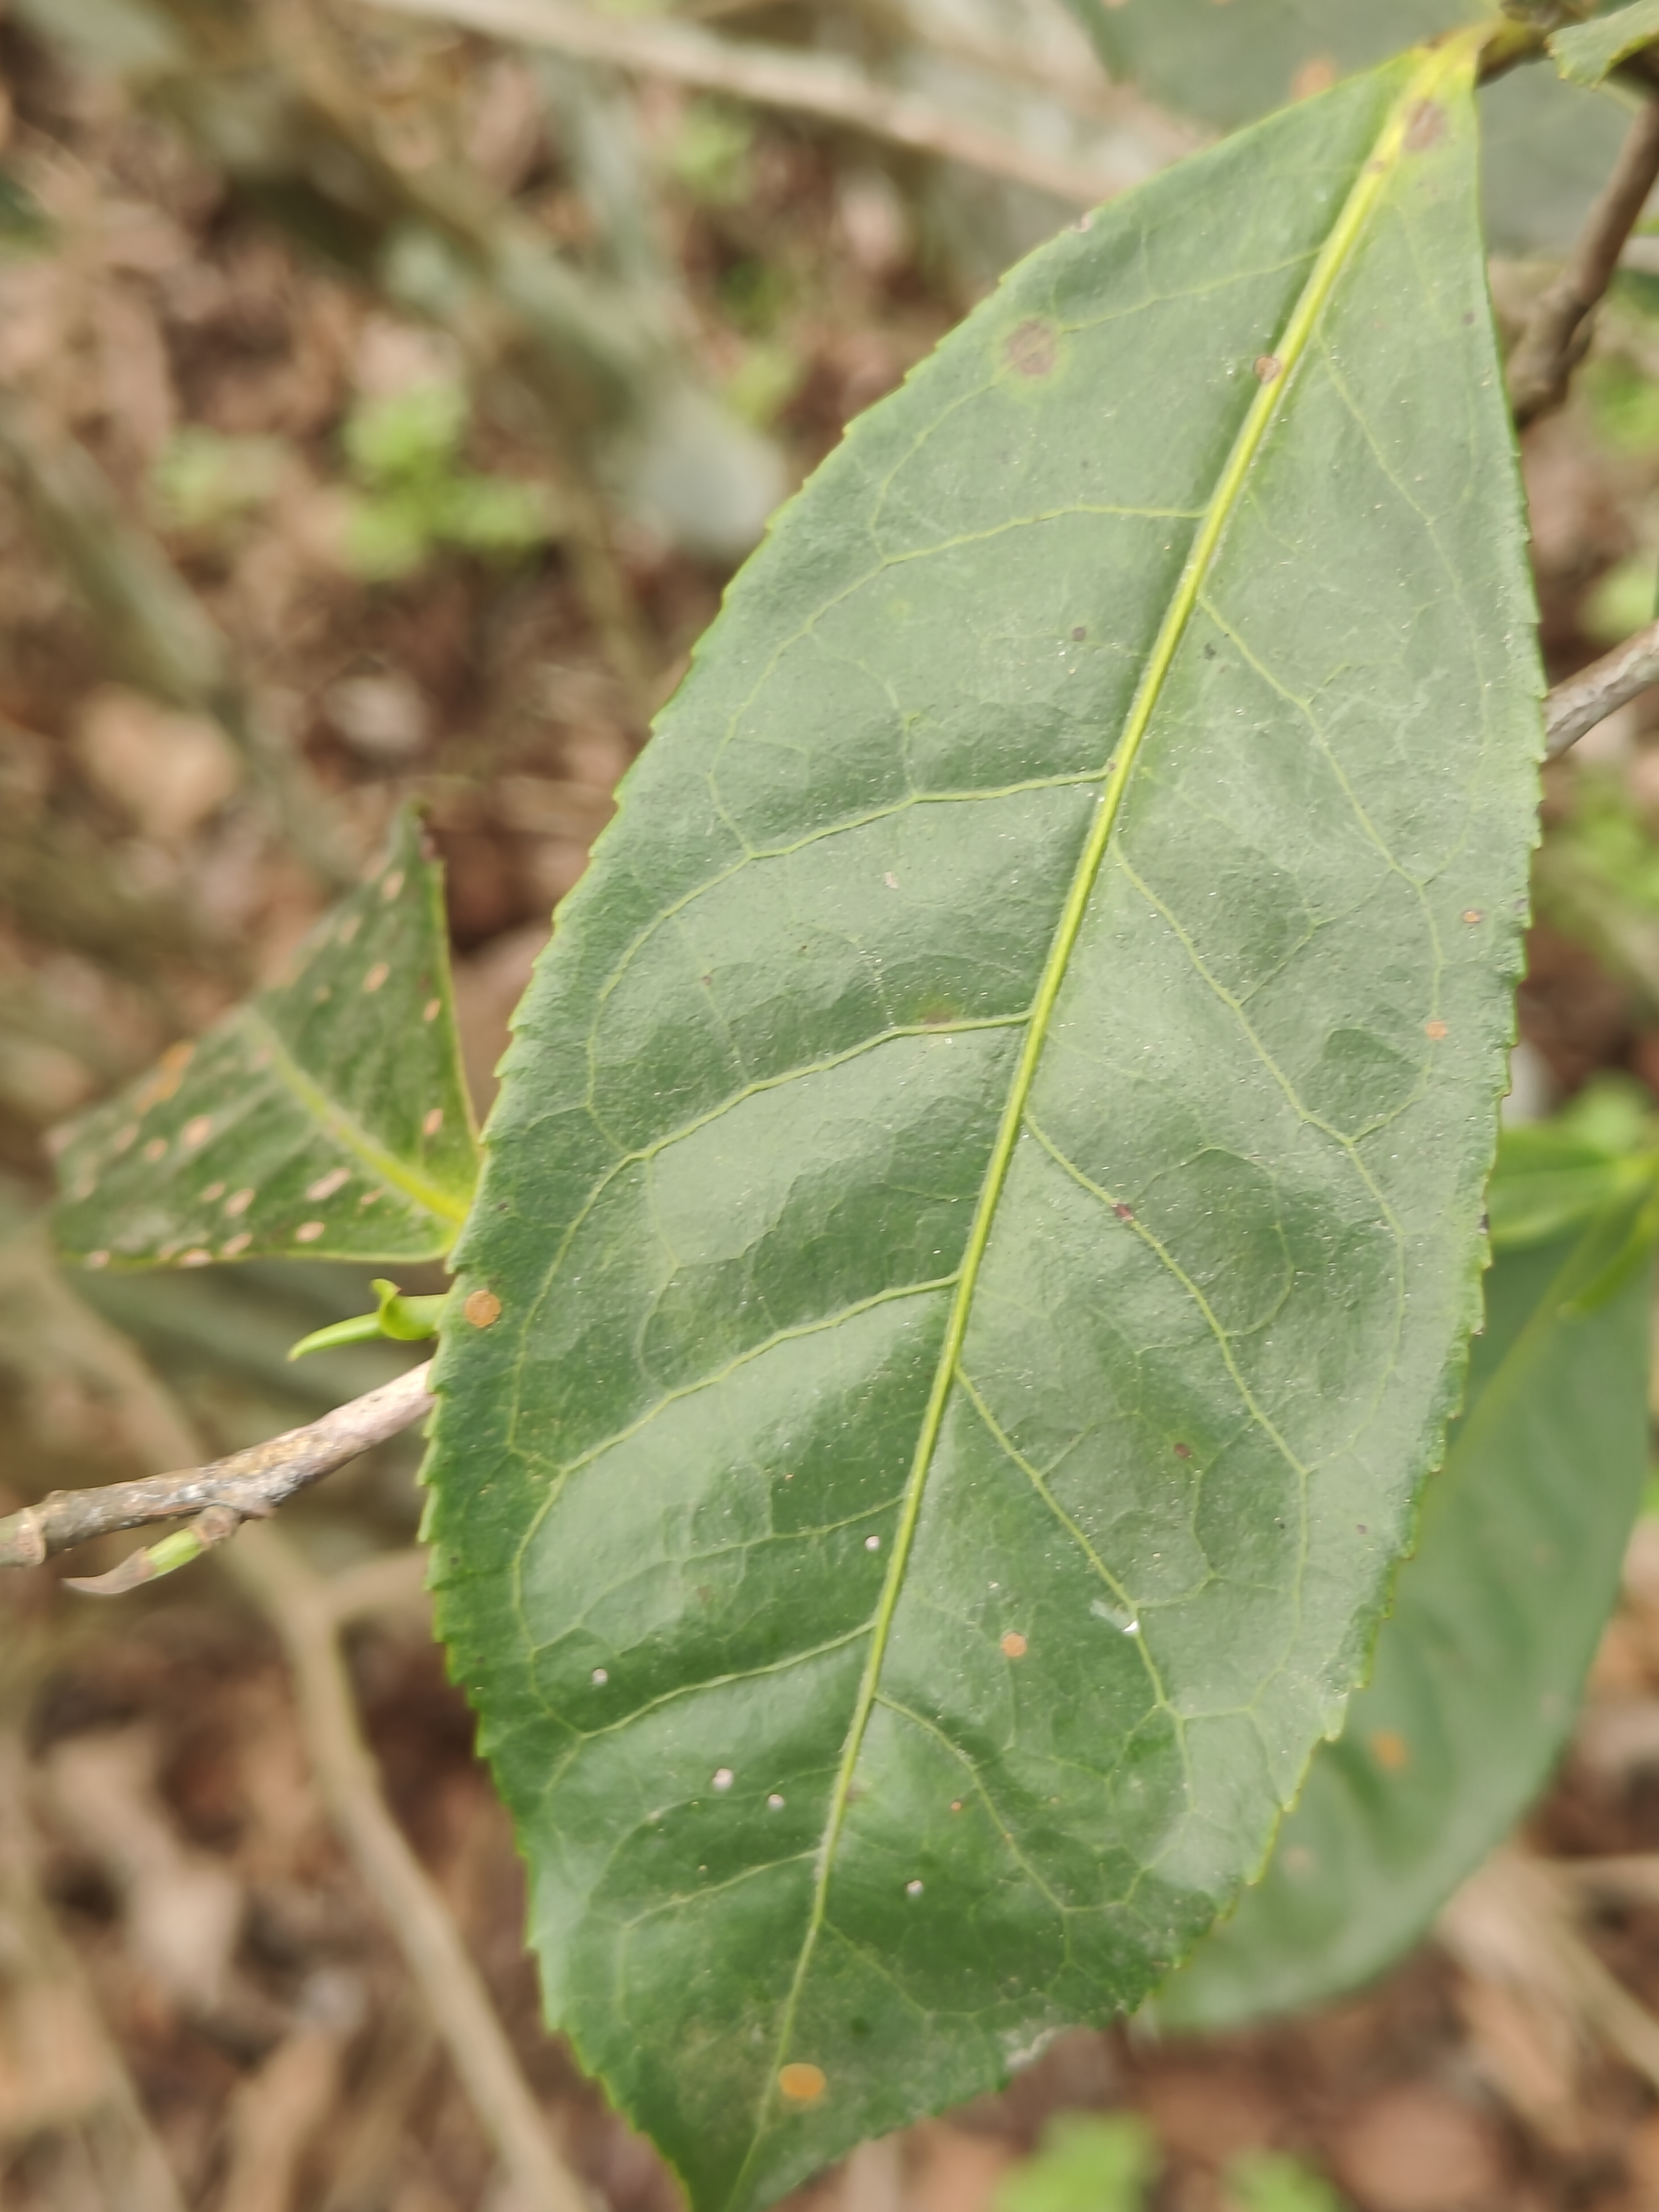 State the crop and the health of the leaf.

tea, red rust
